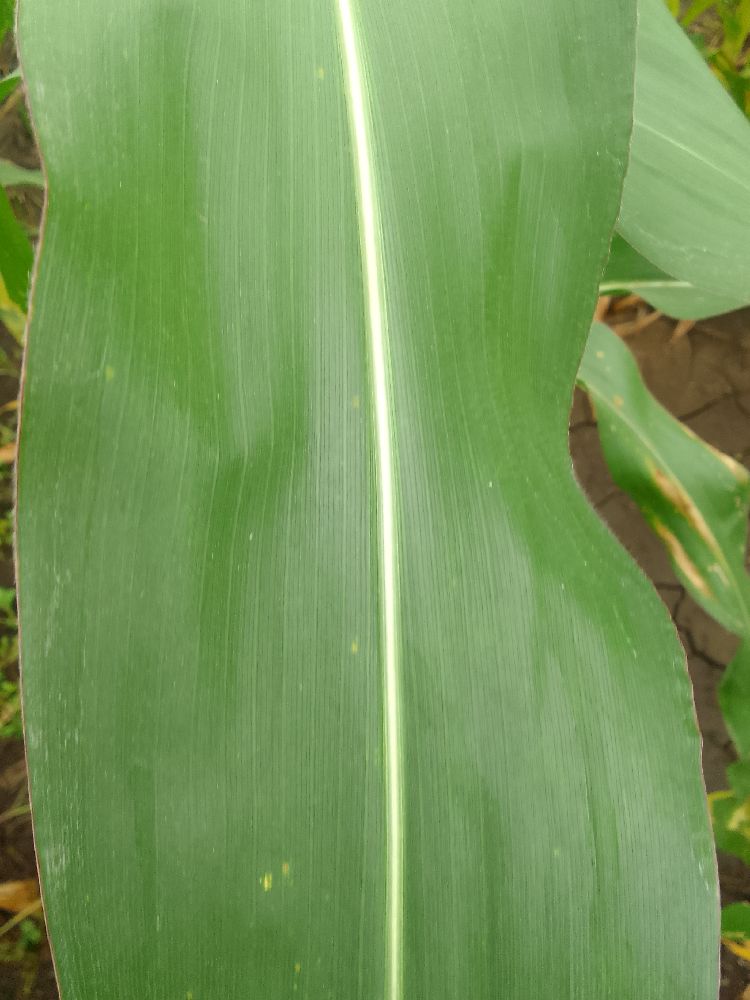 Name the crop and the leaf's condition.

maize, healthy
